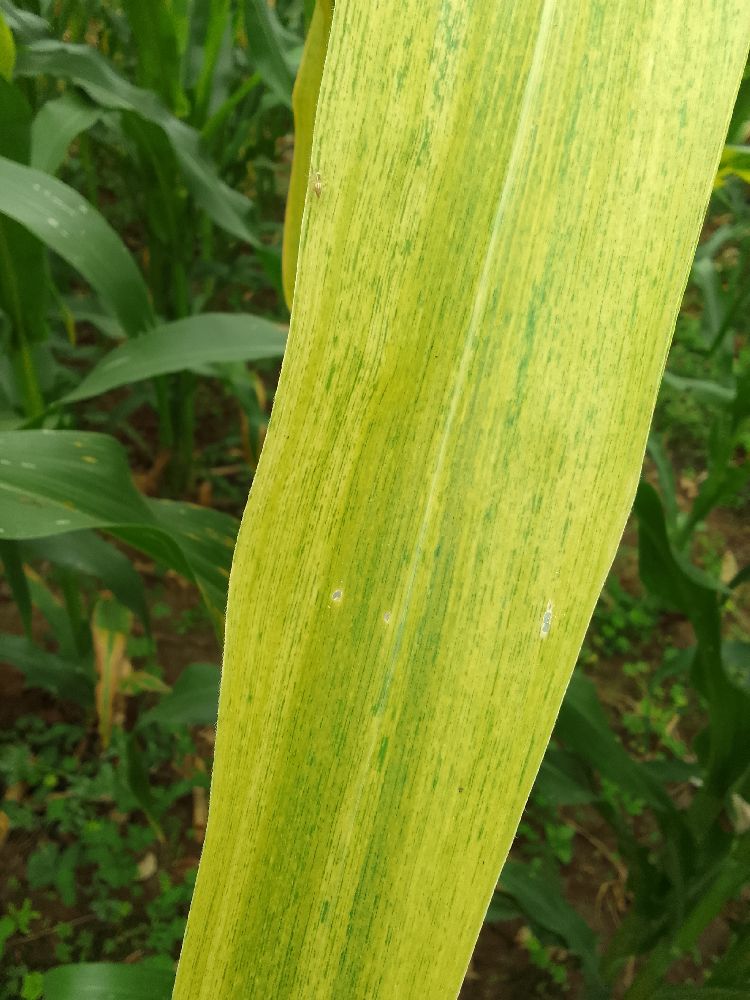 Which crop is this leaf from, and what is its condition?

maize, maize lethal necrosis
